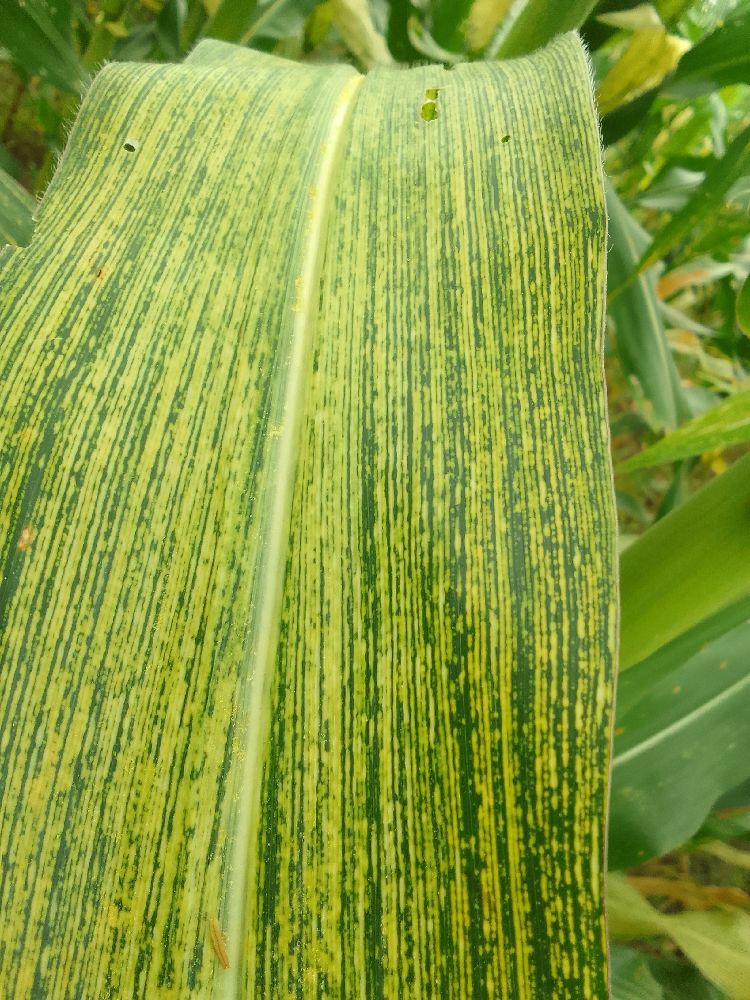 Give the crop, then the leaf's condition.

maize, maize streak virus
